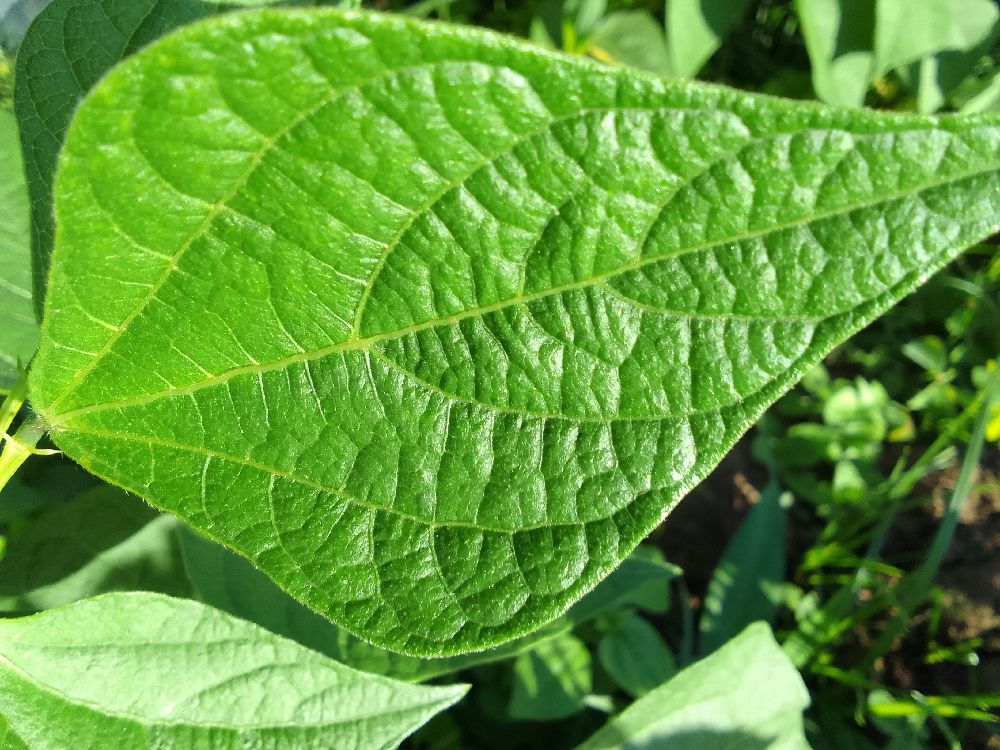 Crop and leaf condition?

common bean, healthy
